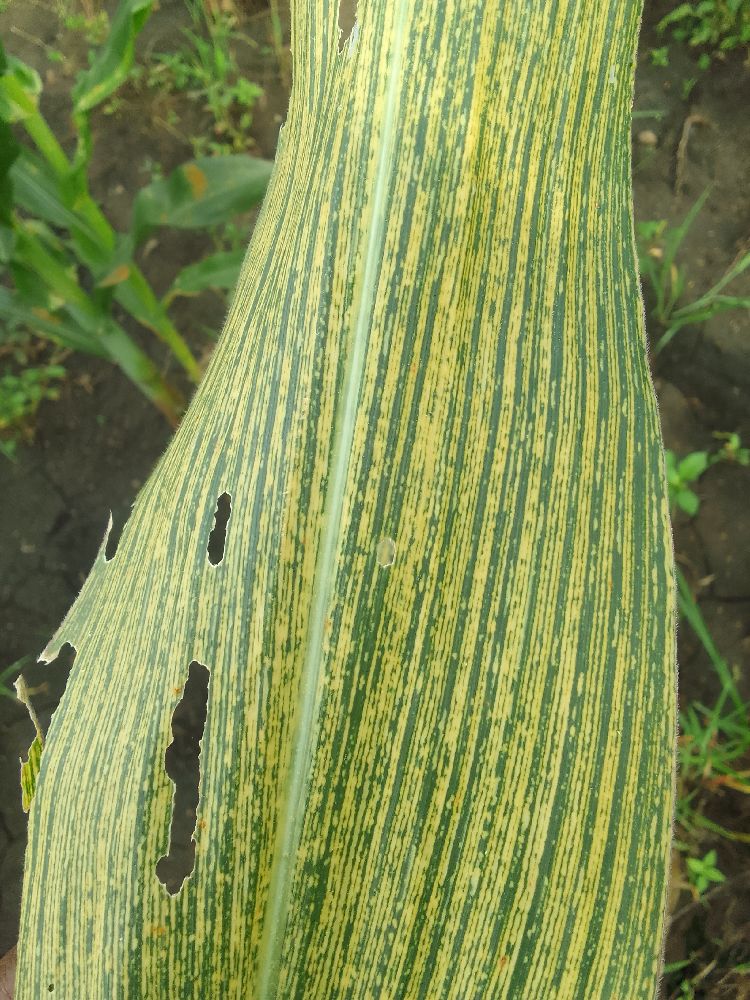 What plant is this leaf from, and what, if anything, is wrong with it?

maize, maize streak virus
